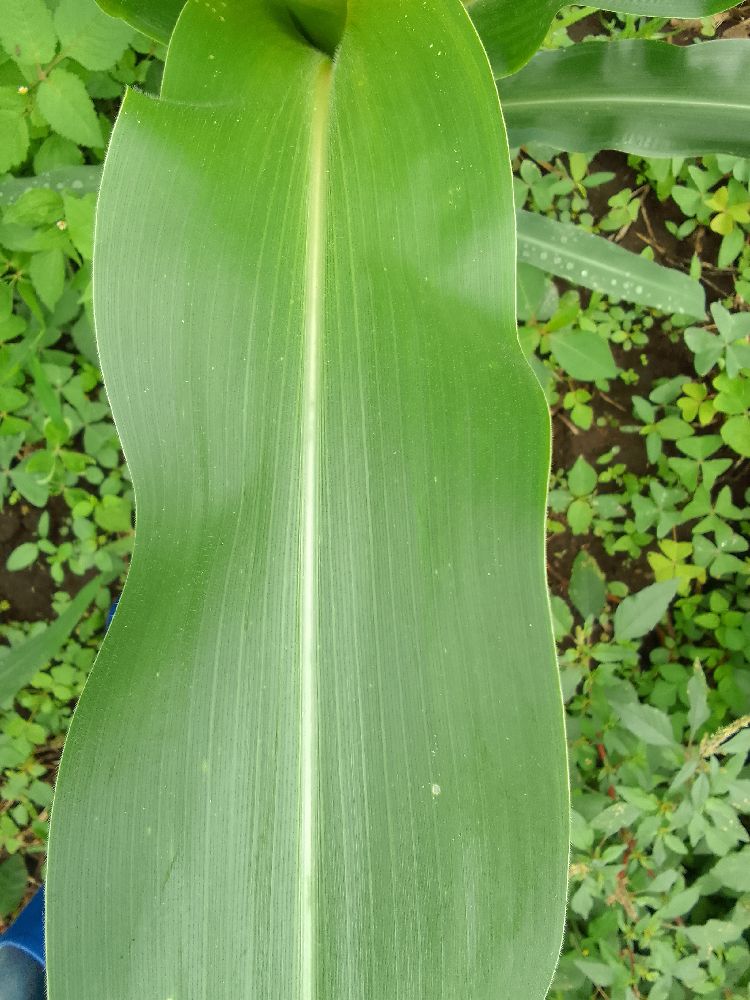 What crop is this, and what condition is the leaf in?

maize, healthy
